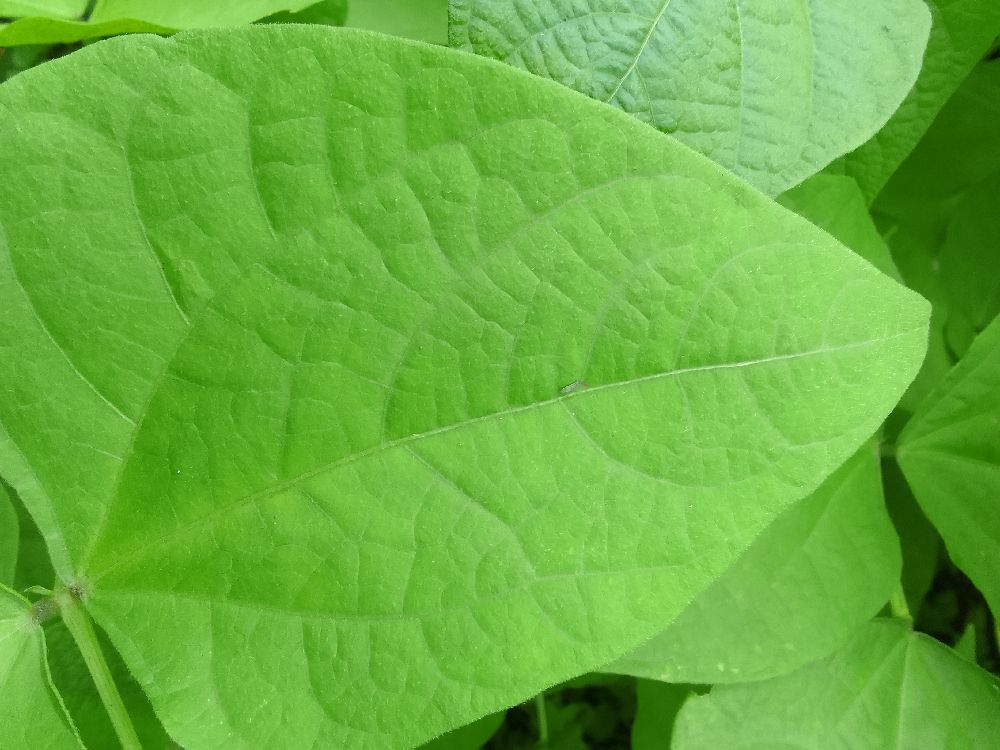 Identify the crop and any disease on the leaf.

common bean, healthy
